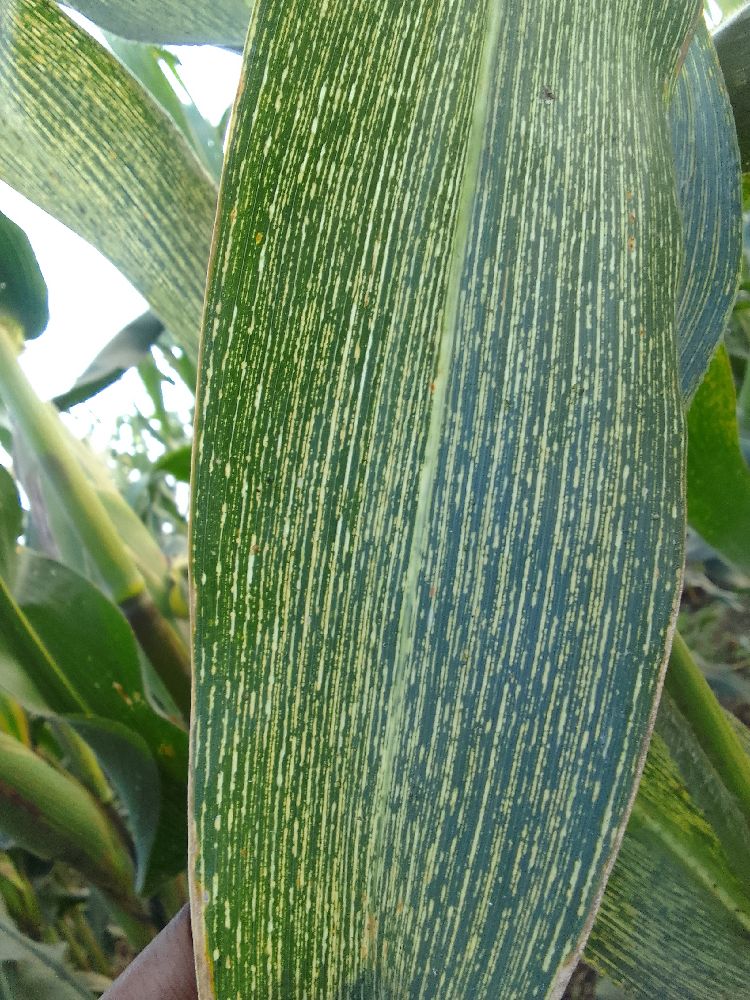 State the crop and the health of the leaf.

maize, maize streak virus
